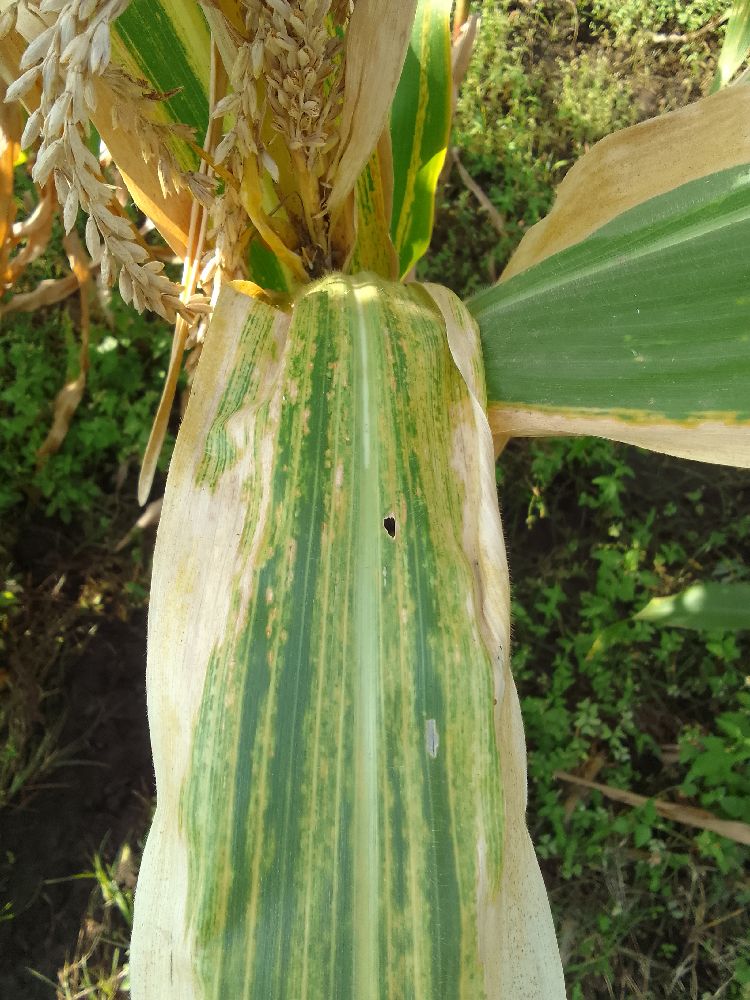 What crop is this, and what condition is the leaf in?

maize, maize lethal necrosis
